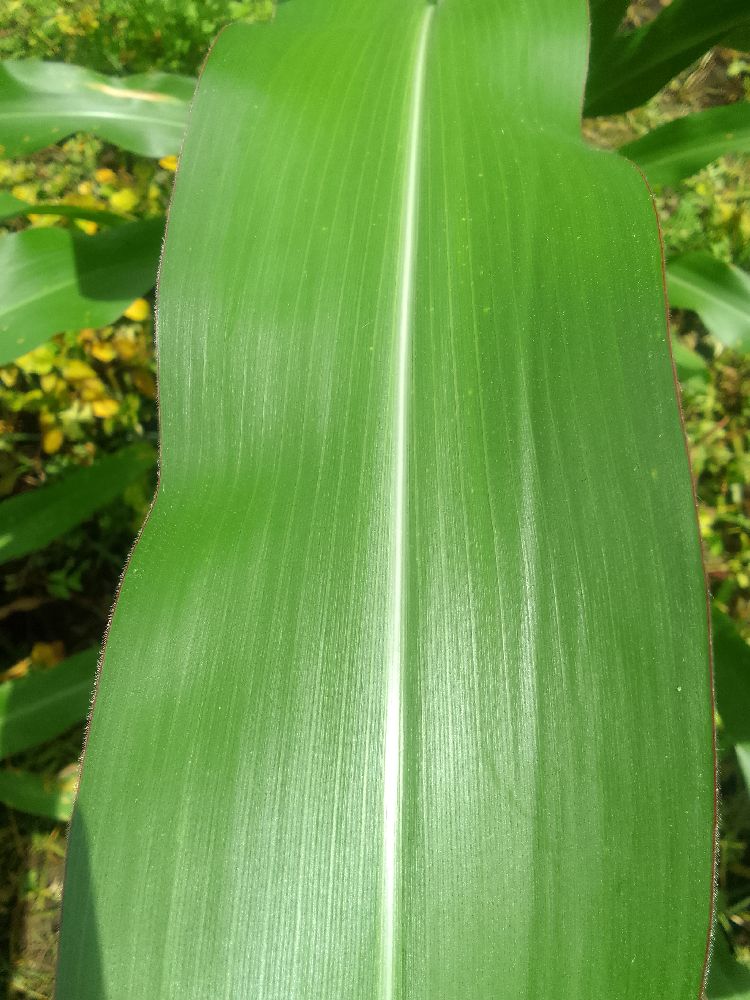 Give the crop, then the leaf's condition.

maize, healthy
